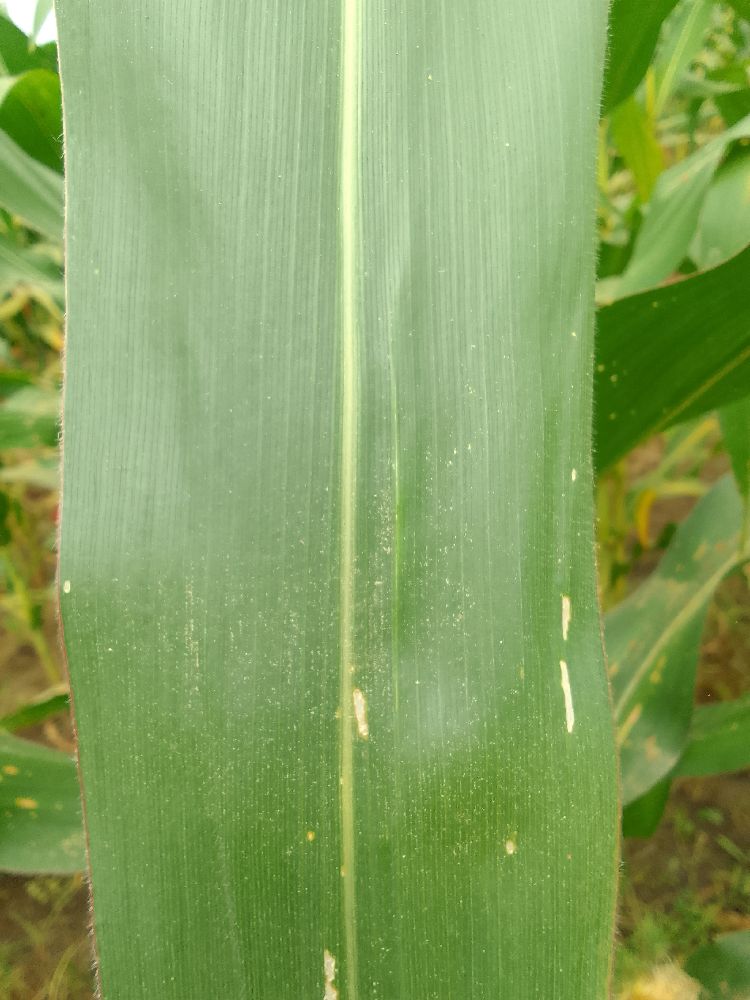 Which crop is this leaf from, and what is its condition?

maize, healthy
